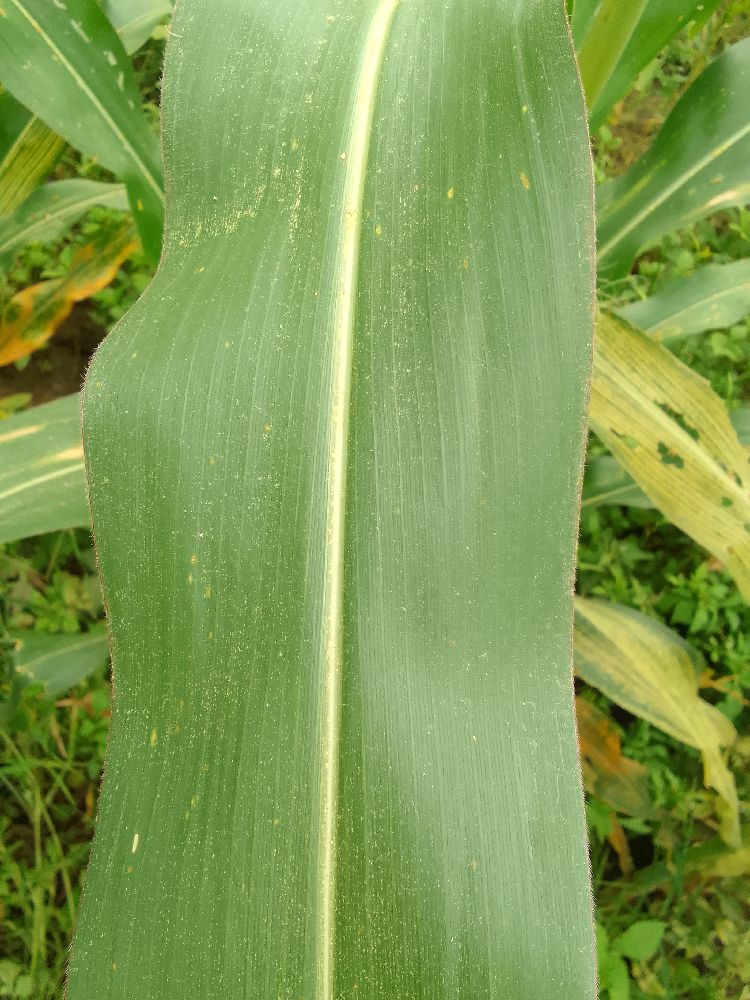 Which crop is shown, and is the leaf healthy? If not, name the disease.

maize, healthy
